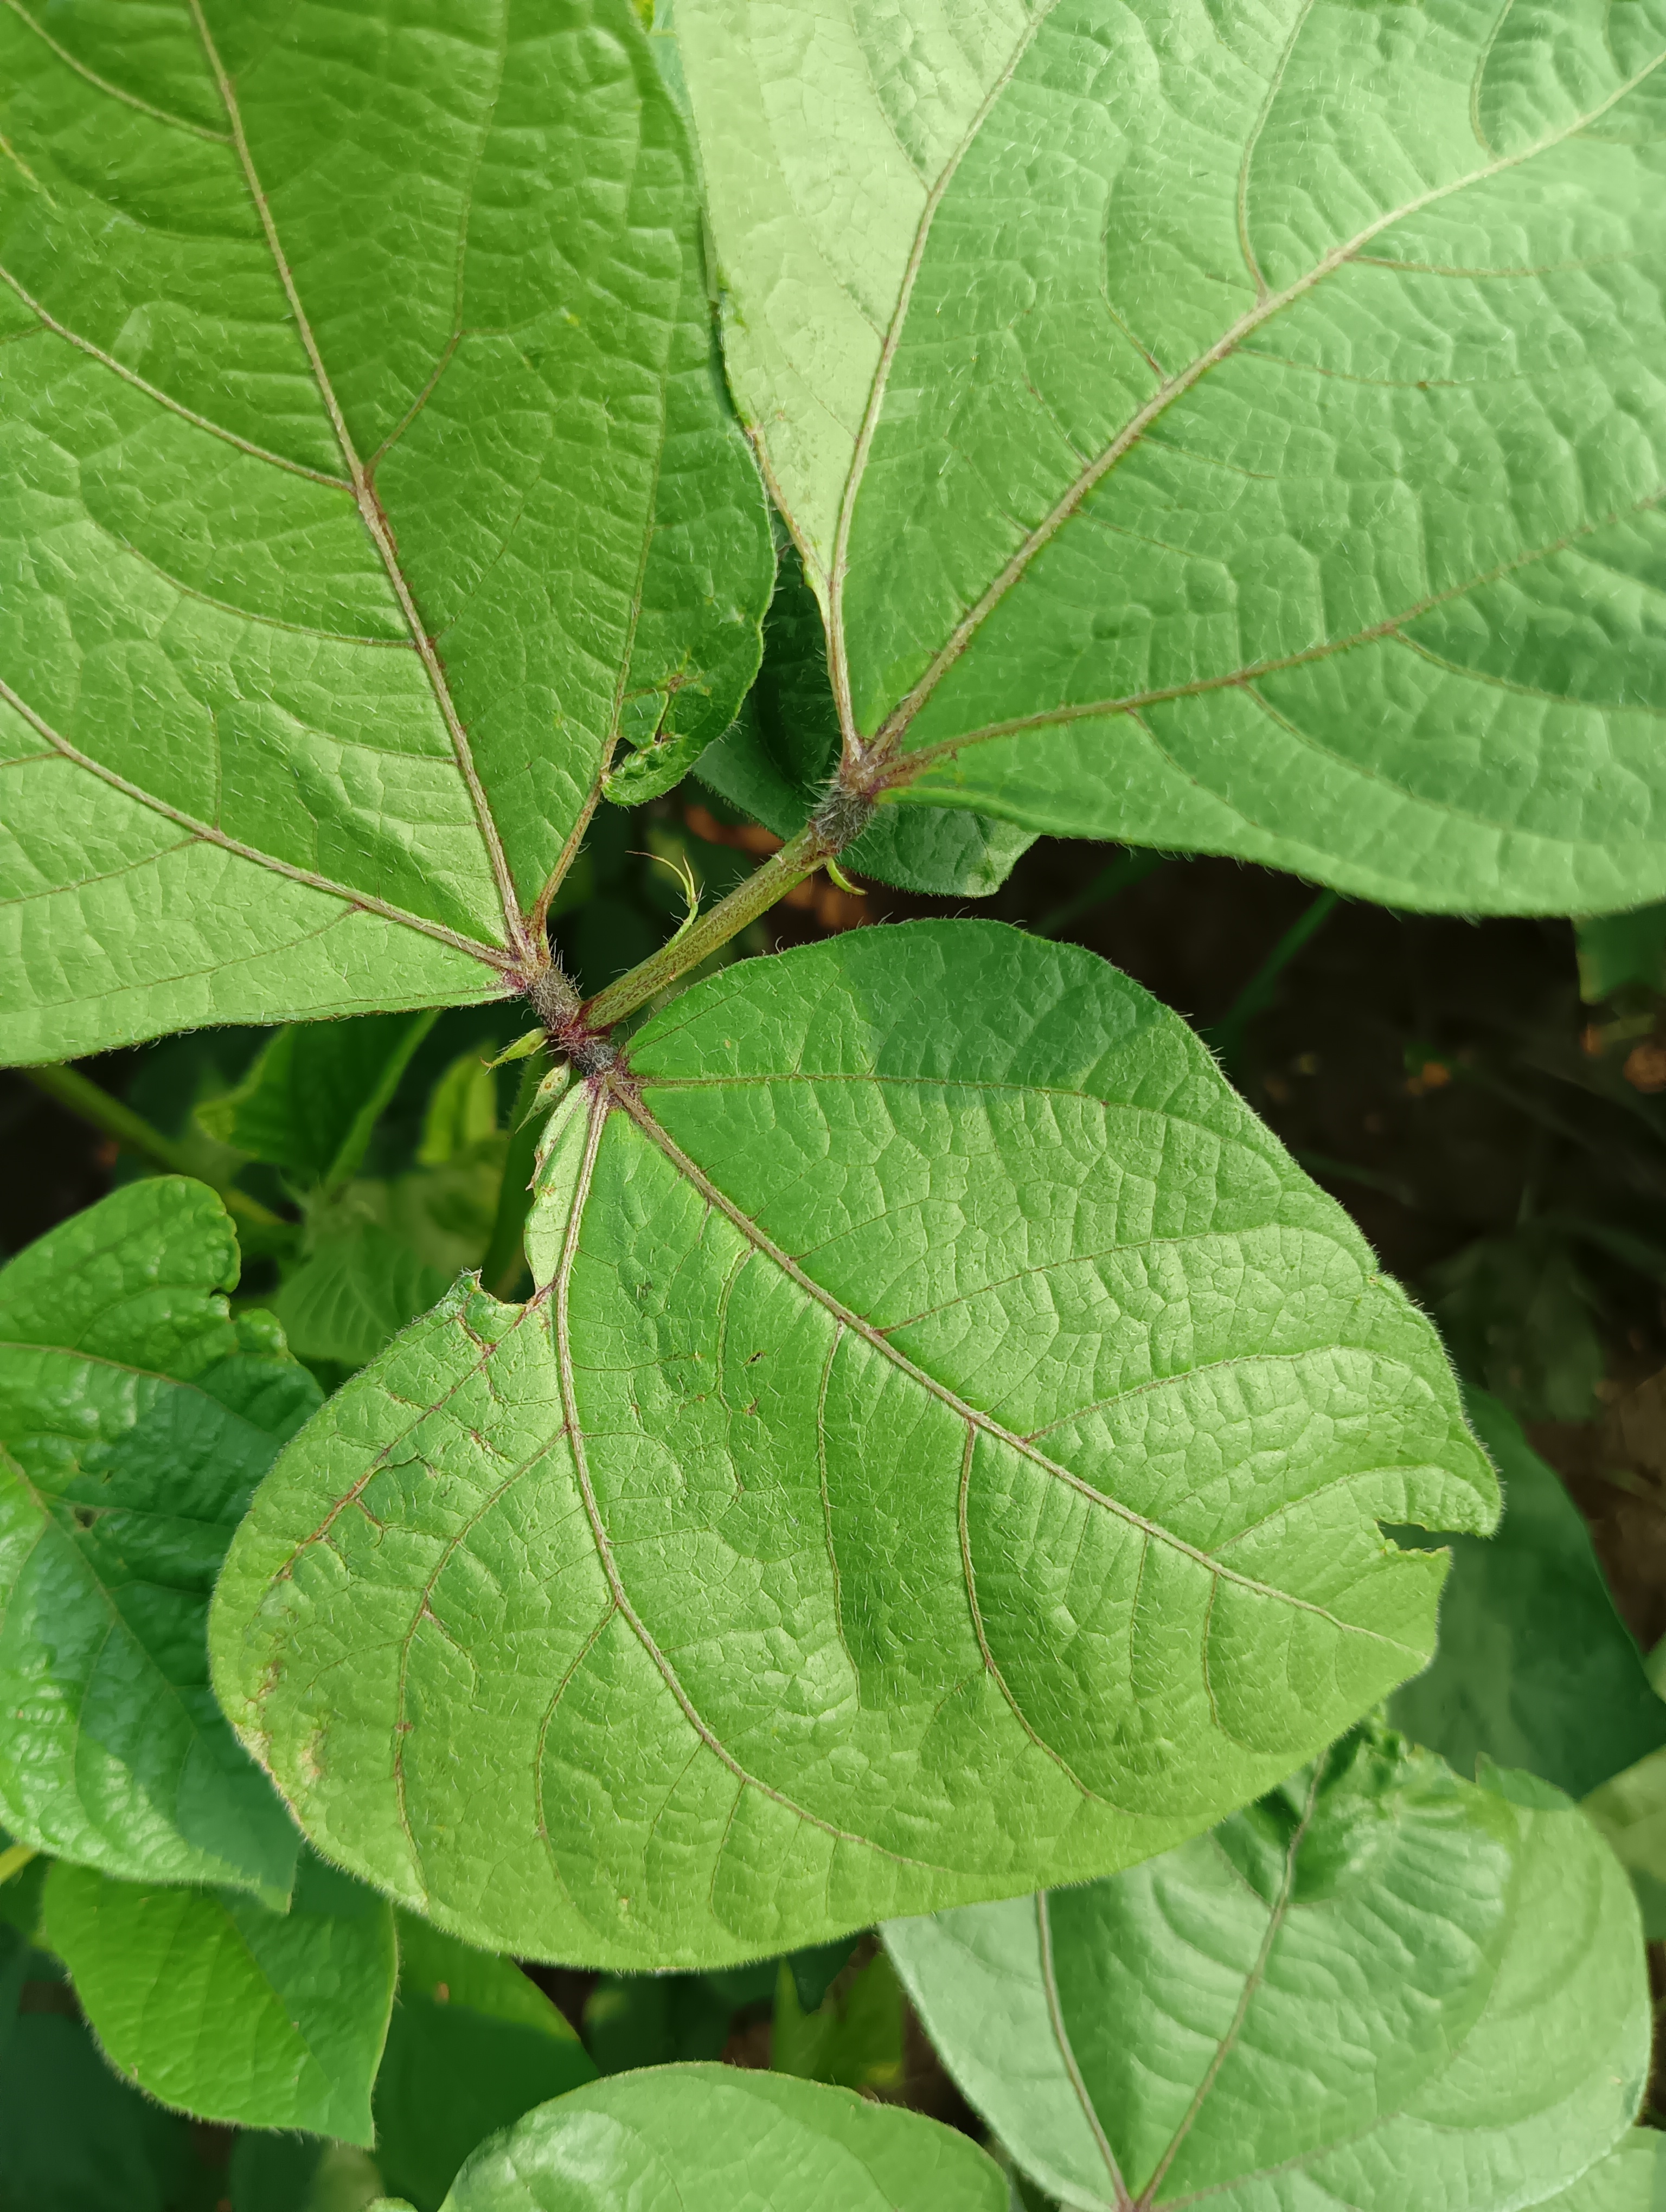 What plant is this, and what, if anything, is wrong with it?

mungbean, healthy
